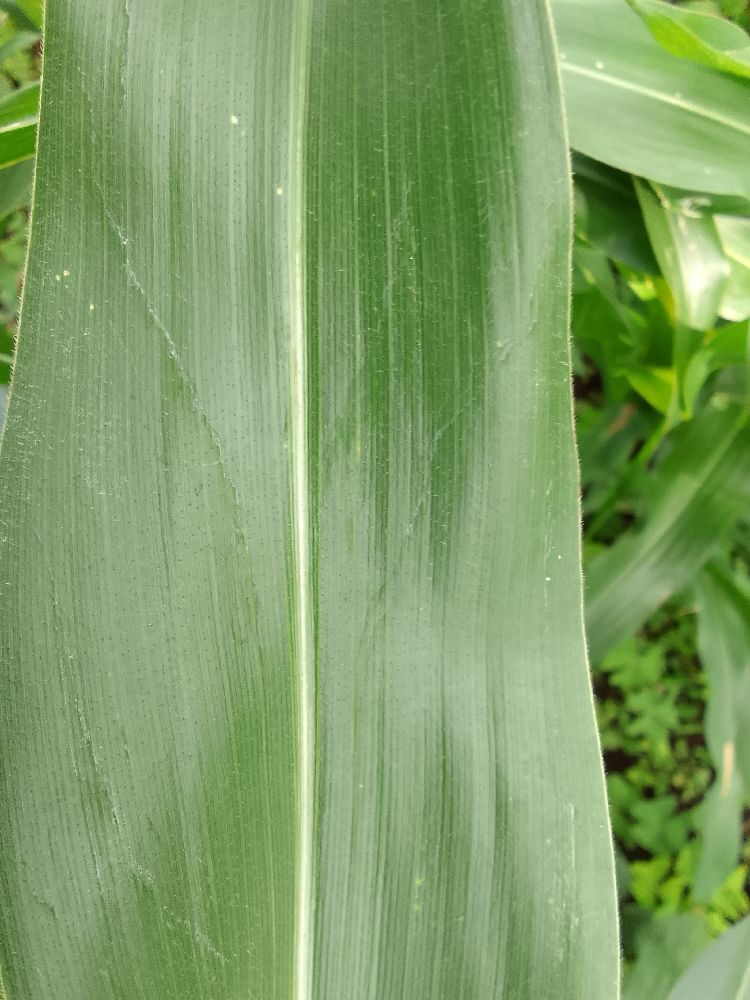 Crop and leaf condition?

maize, healthy
